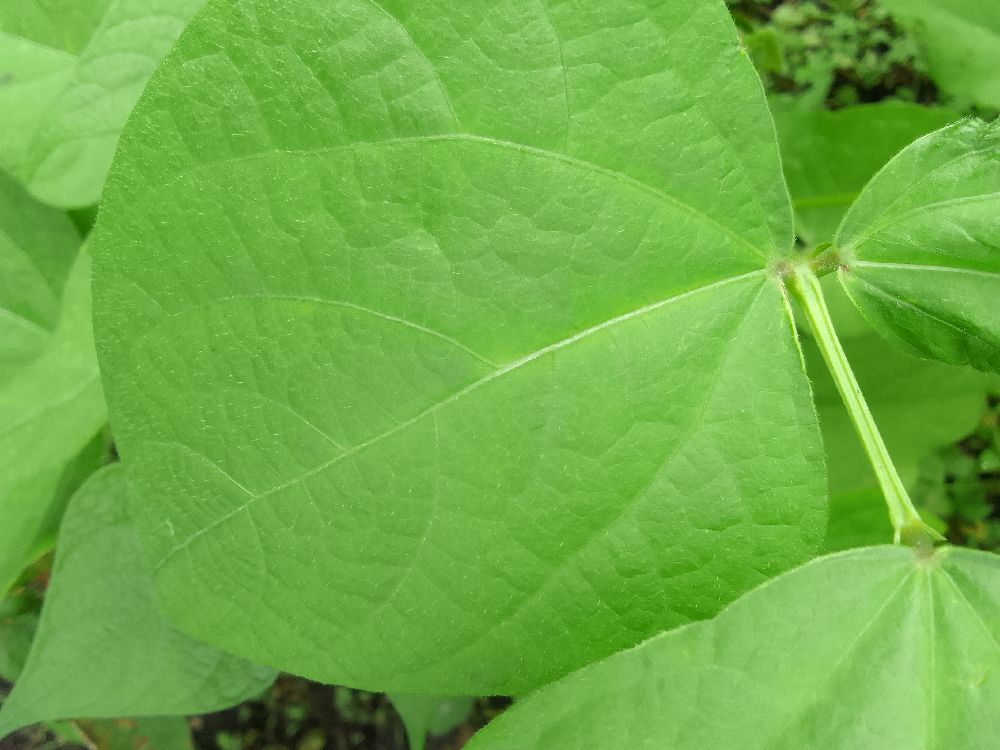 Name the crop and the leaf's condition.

common bean, healthy
